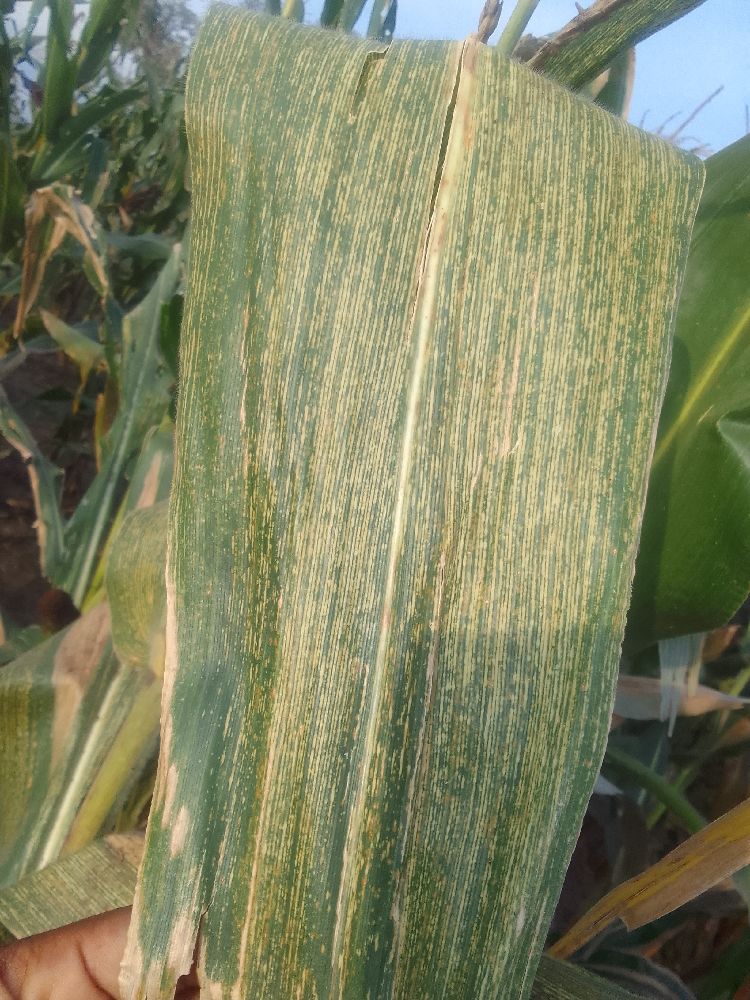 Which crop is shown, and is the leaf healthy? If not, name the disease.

maize, maize streak virus
